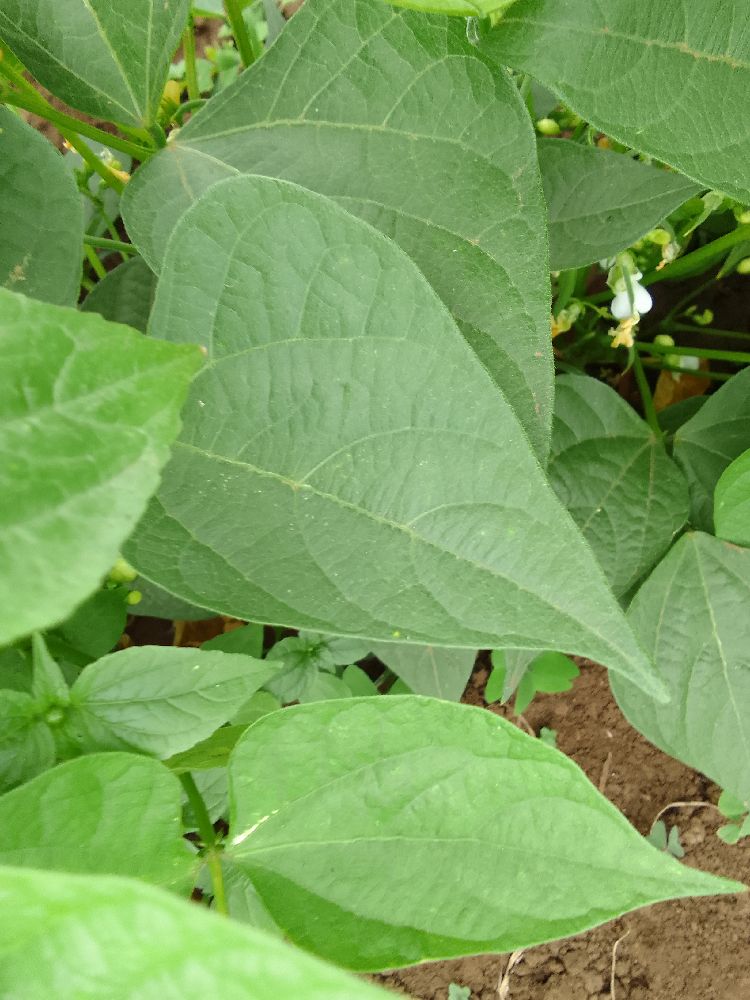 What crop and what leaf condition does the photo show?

common bean, healthy
